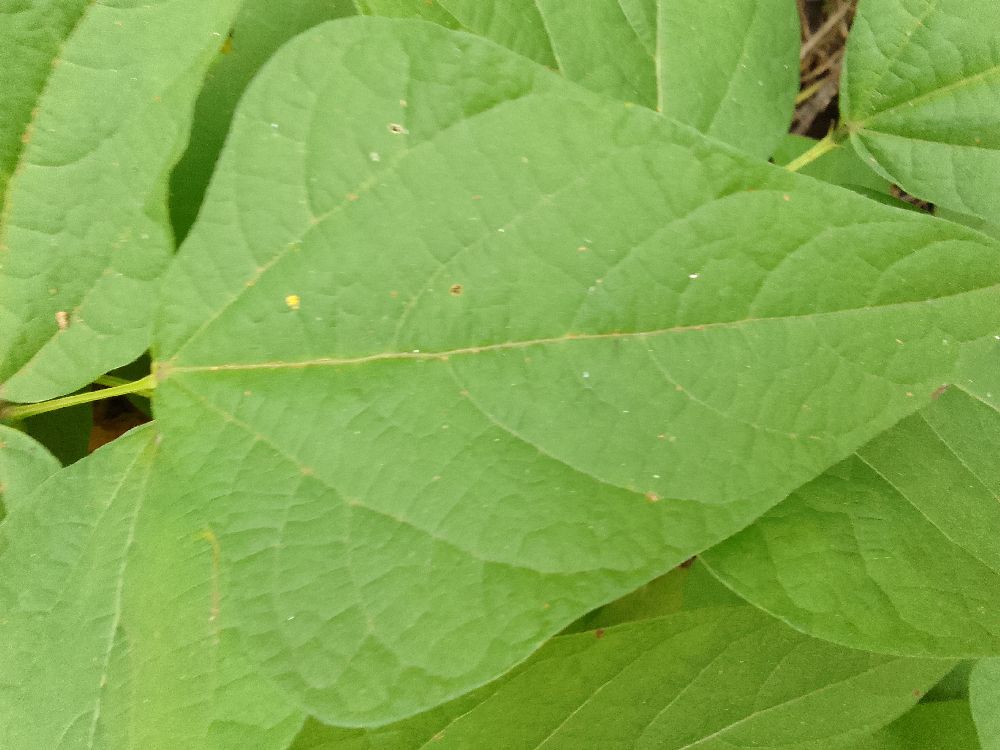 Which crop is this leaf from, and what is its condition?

common bean, healthy
